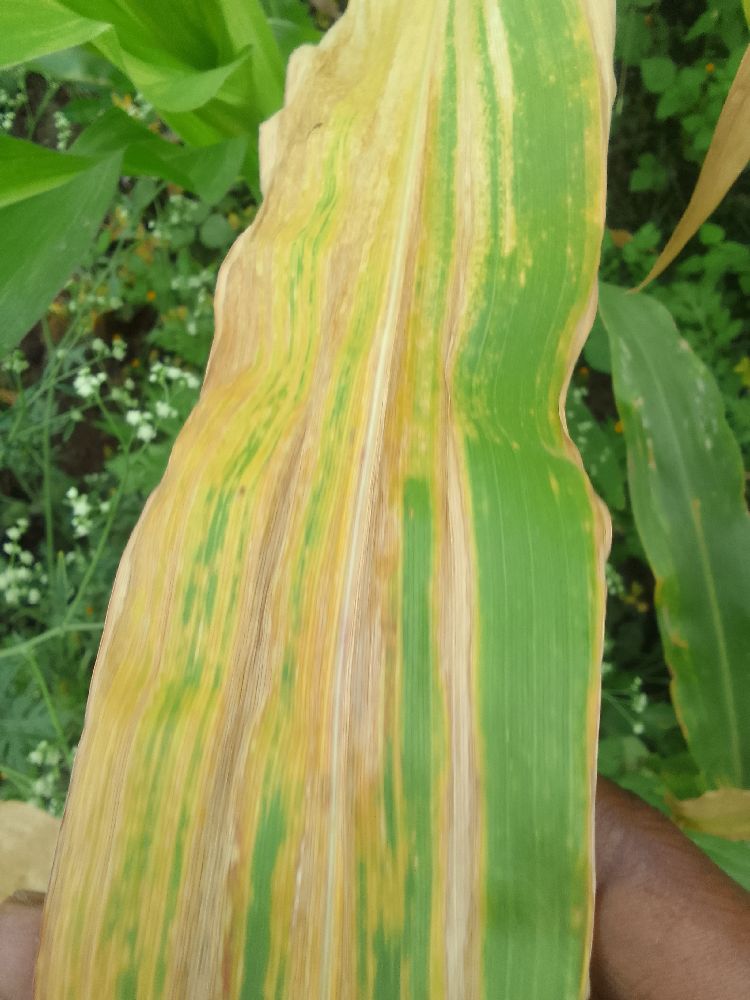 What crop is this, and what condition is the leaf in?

maize, maize lethal necrosis
